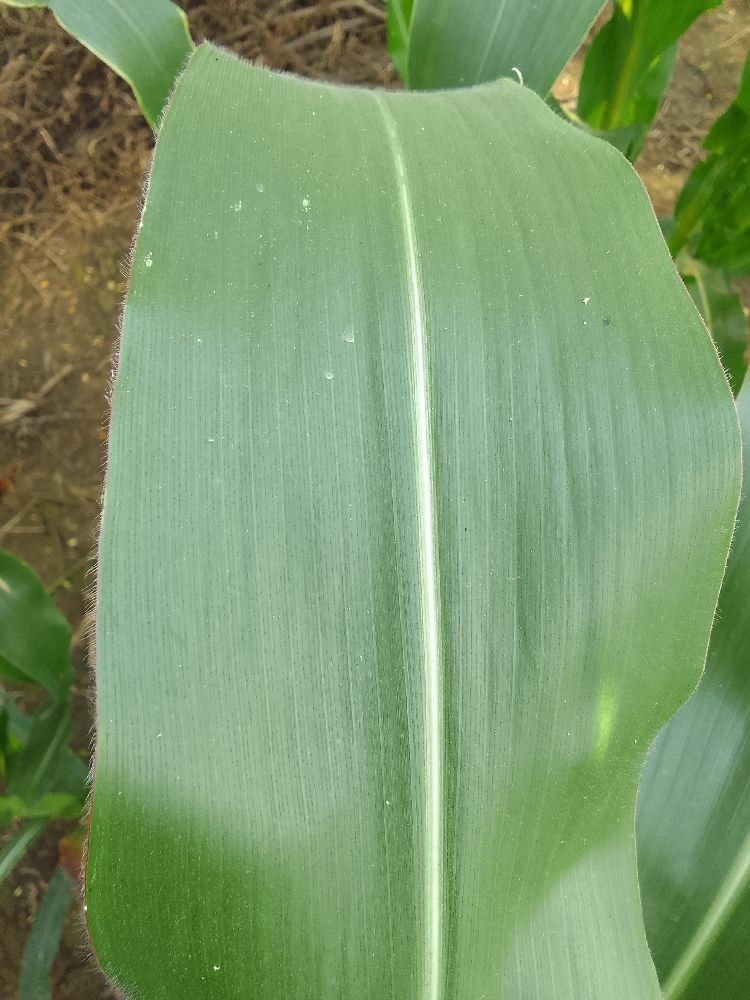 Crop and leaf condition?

maize, healthy
